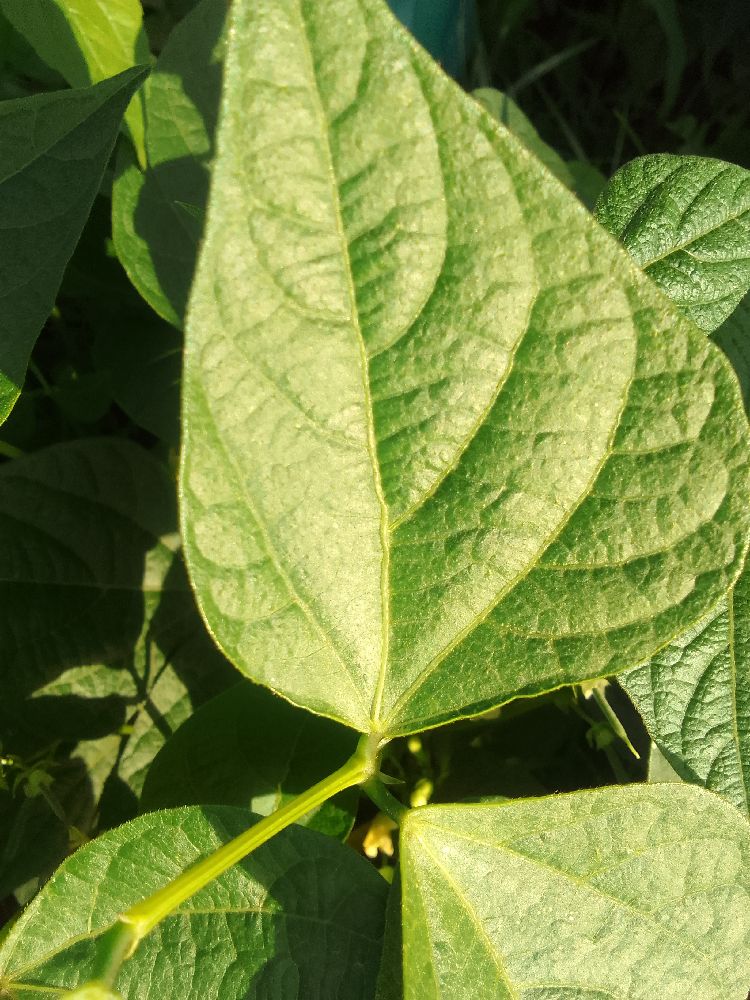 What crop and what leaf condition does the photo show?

common bean, healthy
